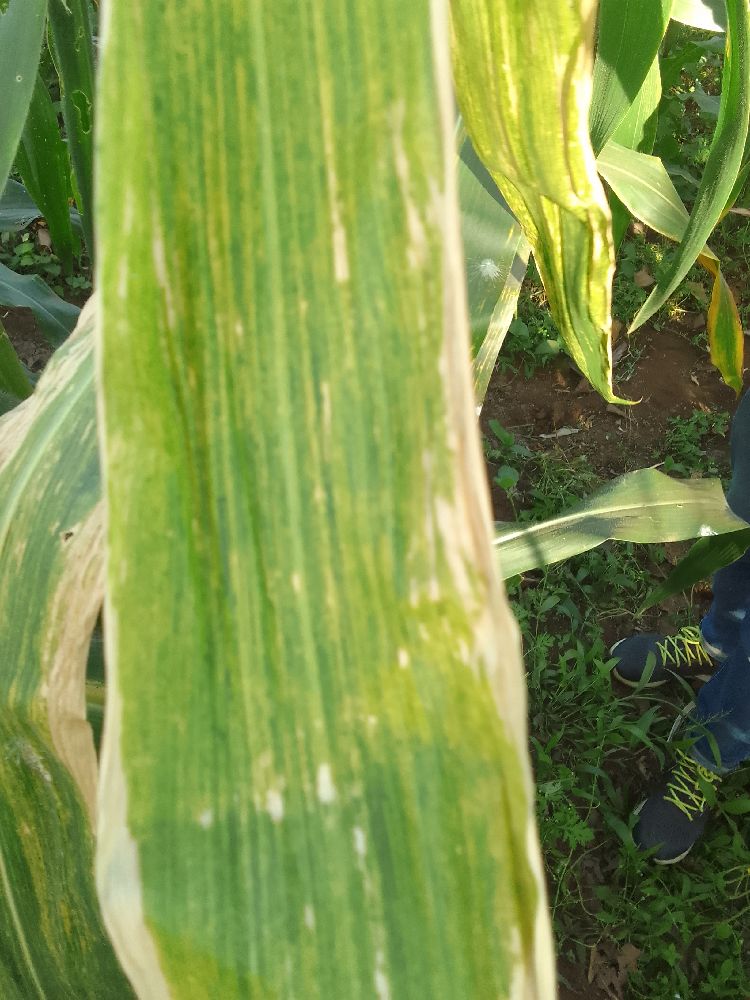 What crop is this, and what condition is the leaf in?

maize, maize lethal necrosis
